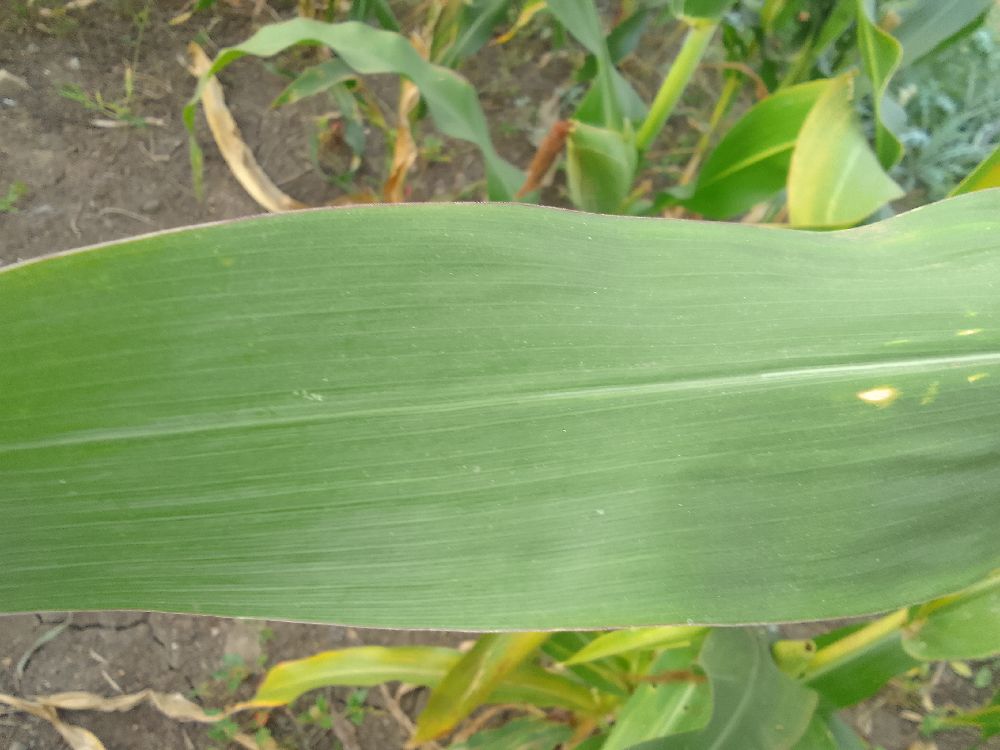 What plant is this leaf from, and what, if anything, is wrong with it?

maize, healthy
